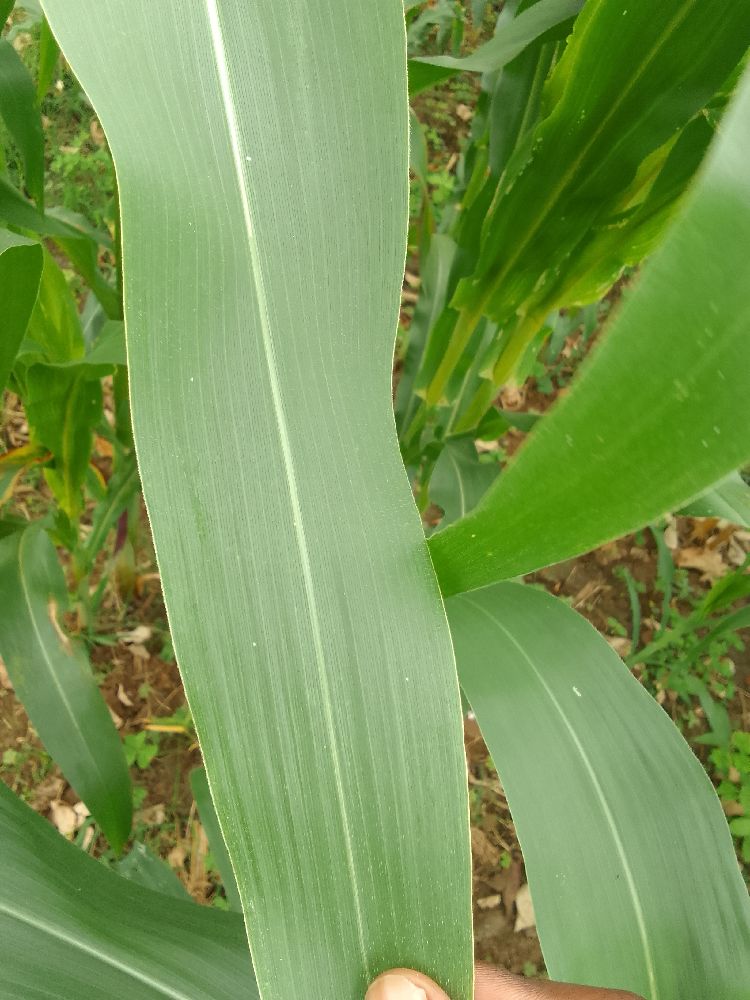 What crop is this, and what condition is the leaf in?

maize, healthy
